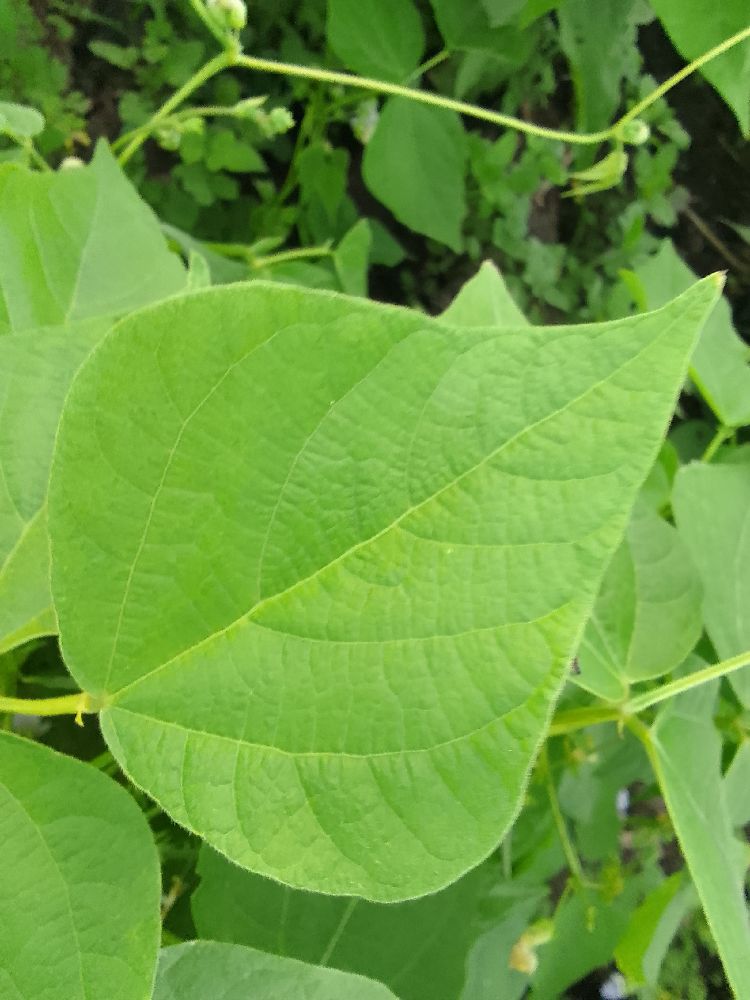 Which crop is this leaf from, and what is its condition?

common bean, healthy
